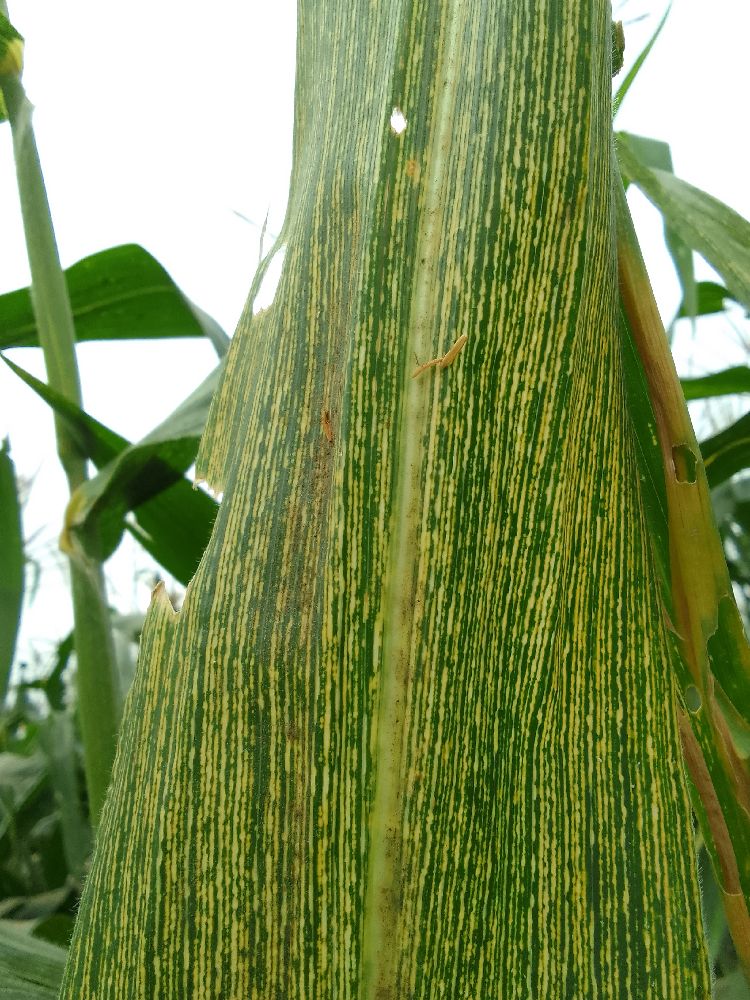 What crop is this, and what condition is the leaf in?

maize, maize streak virus
